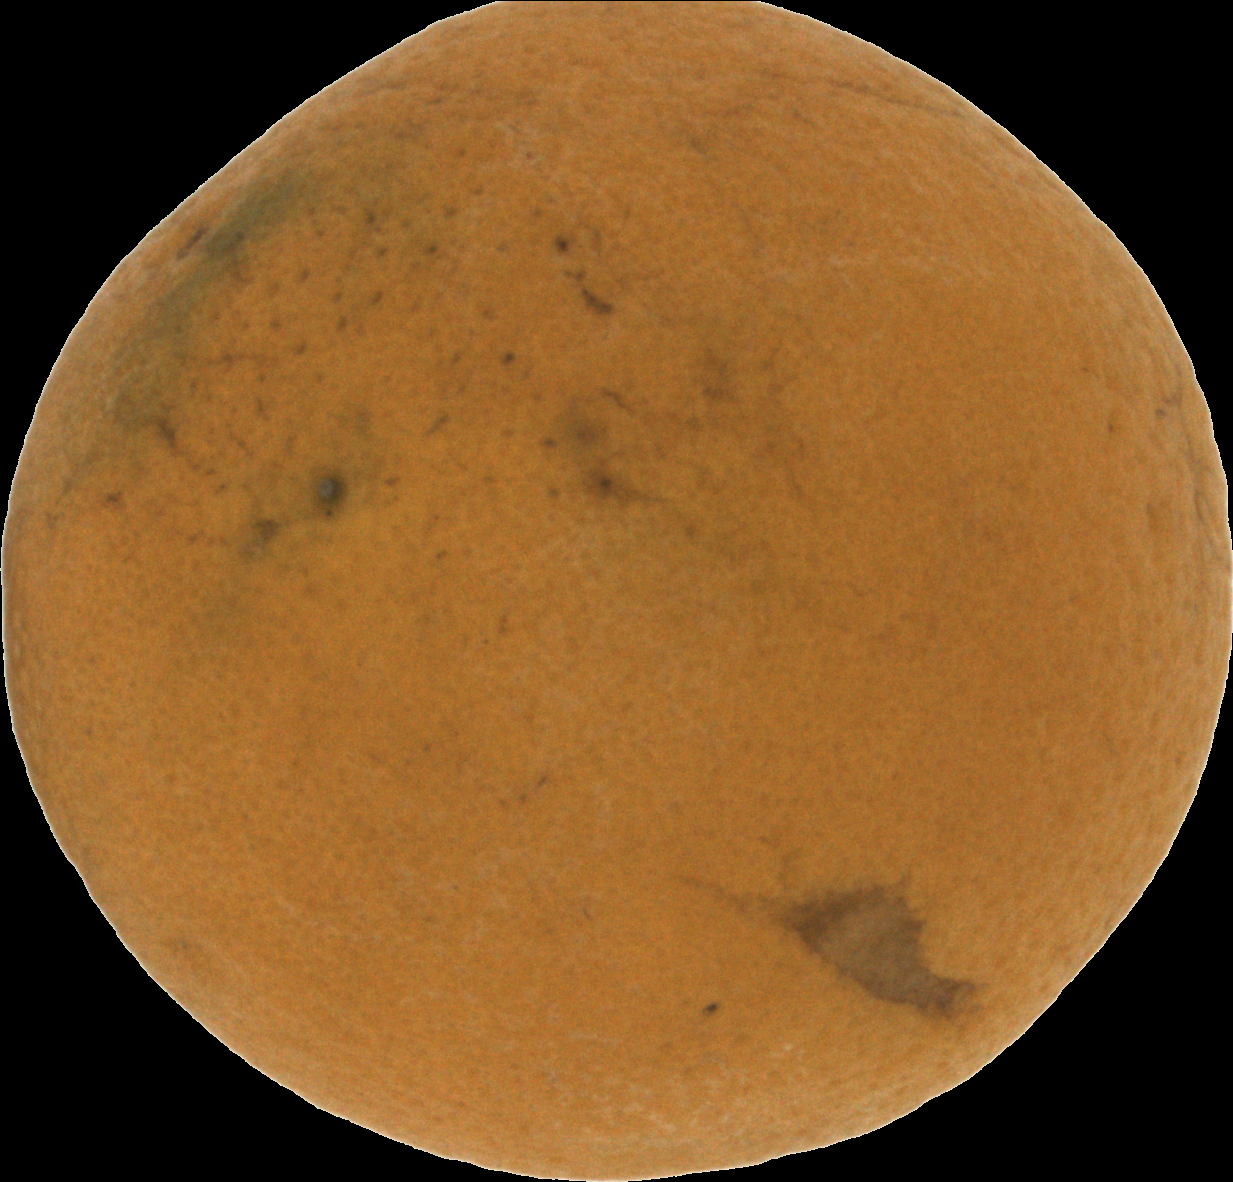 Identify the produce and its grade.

orange, bad
